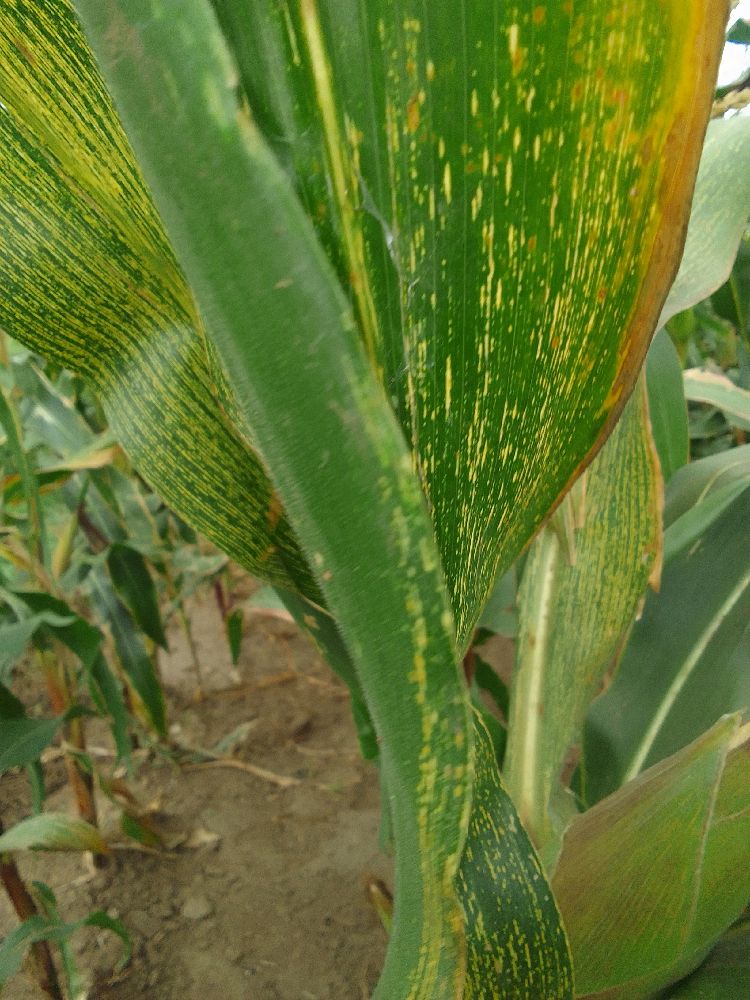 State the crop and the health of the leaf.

maize, maize streak virus
